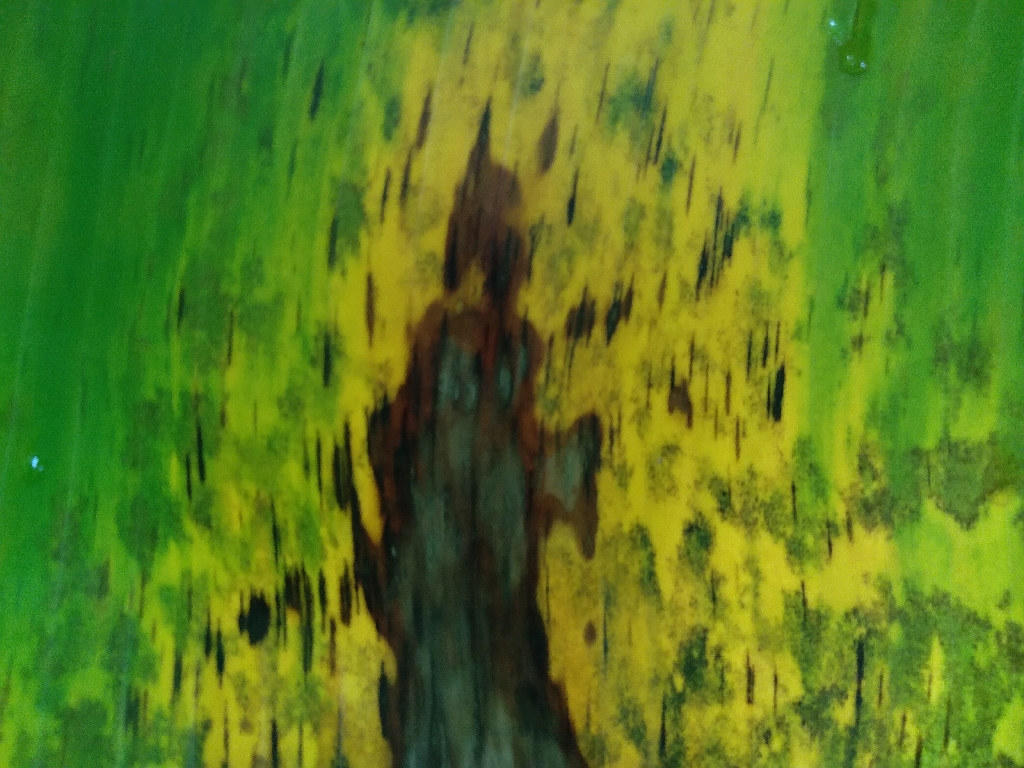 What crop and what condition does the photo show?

banana, black sigatoka
